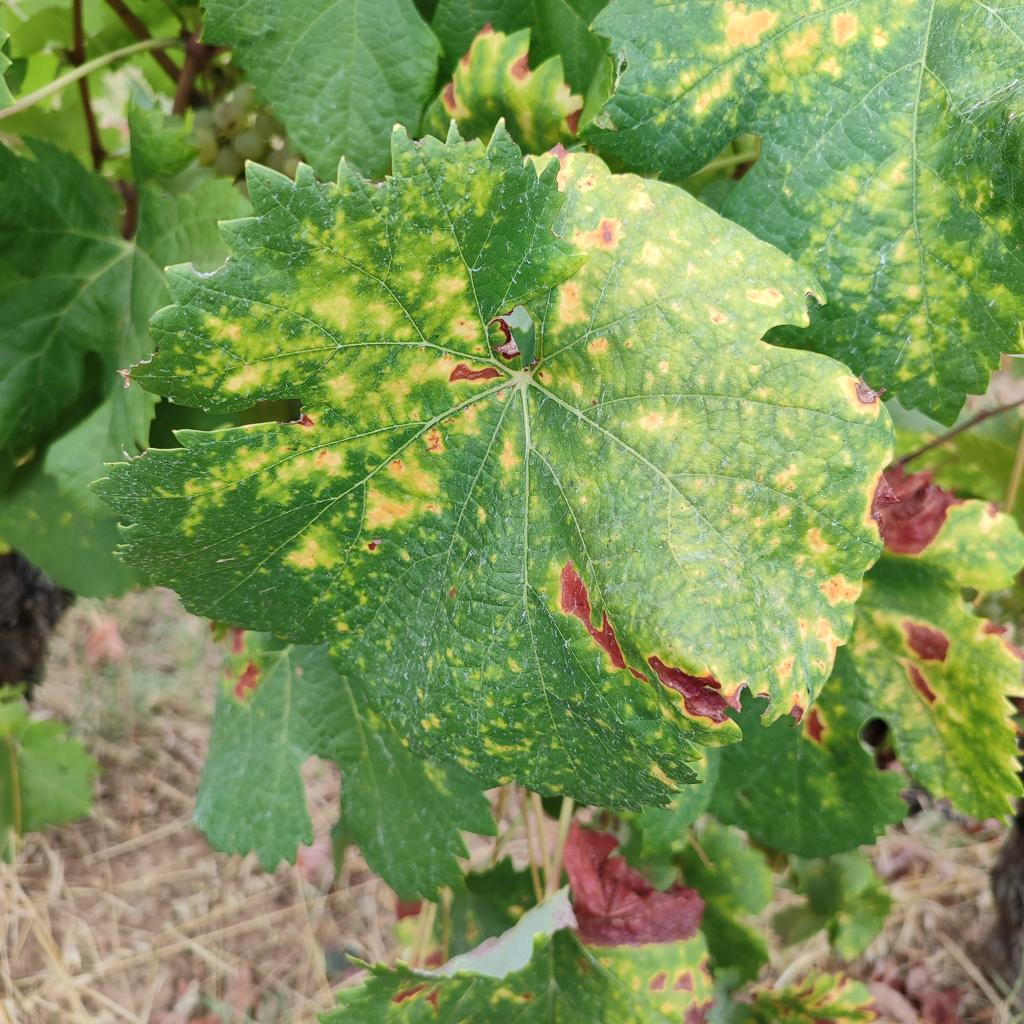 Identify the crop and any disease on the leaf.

grapevine, esca complex
